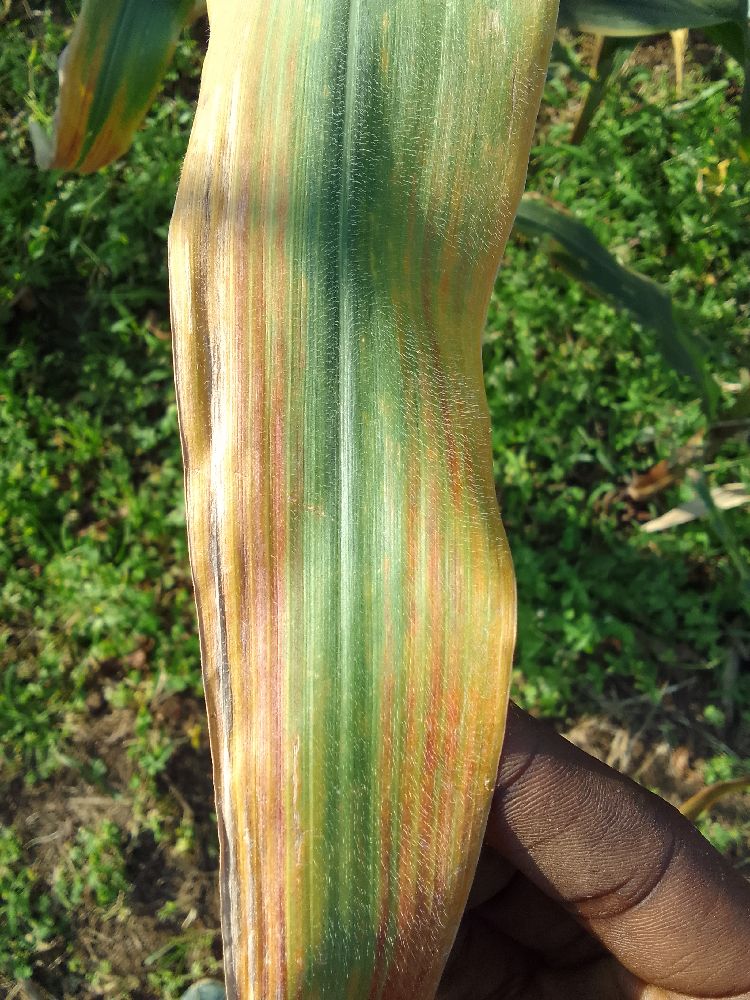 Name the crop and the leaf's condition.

maize, maize lethal necrosis
